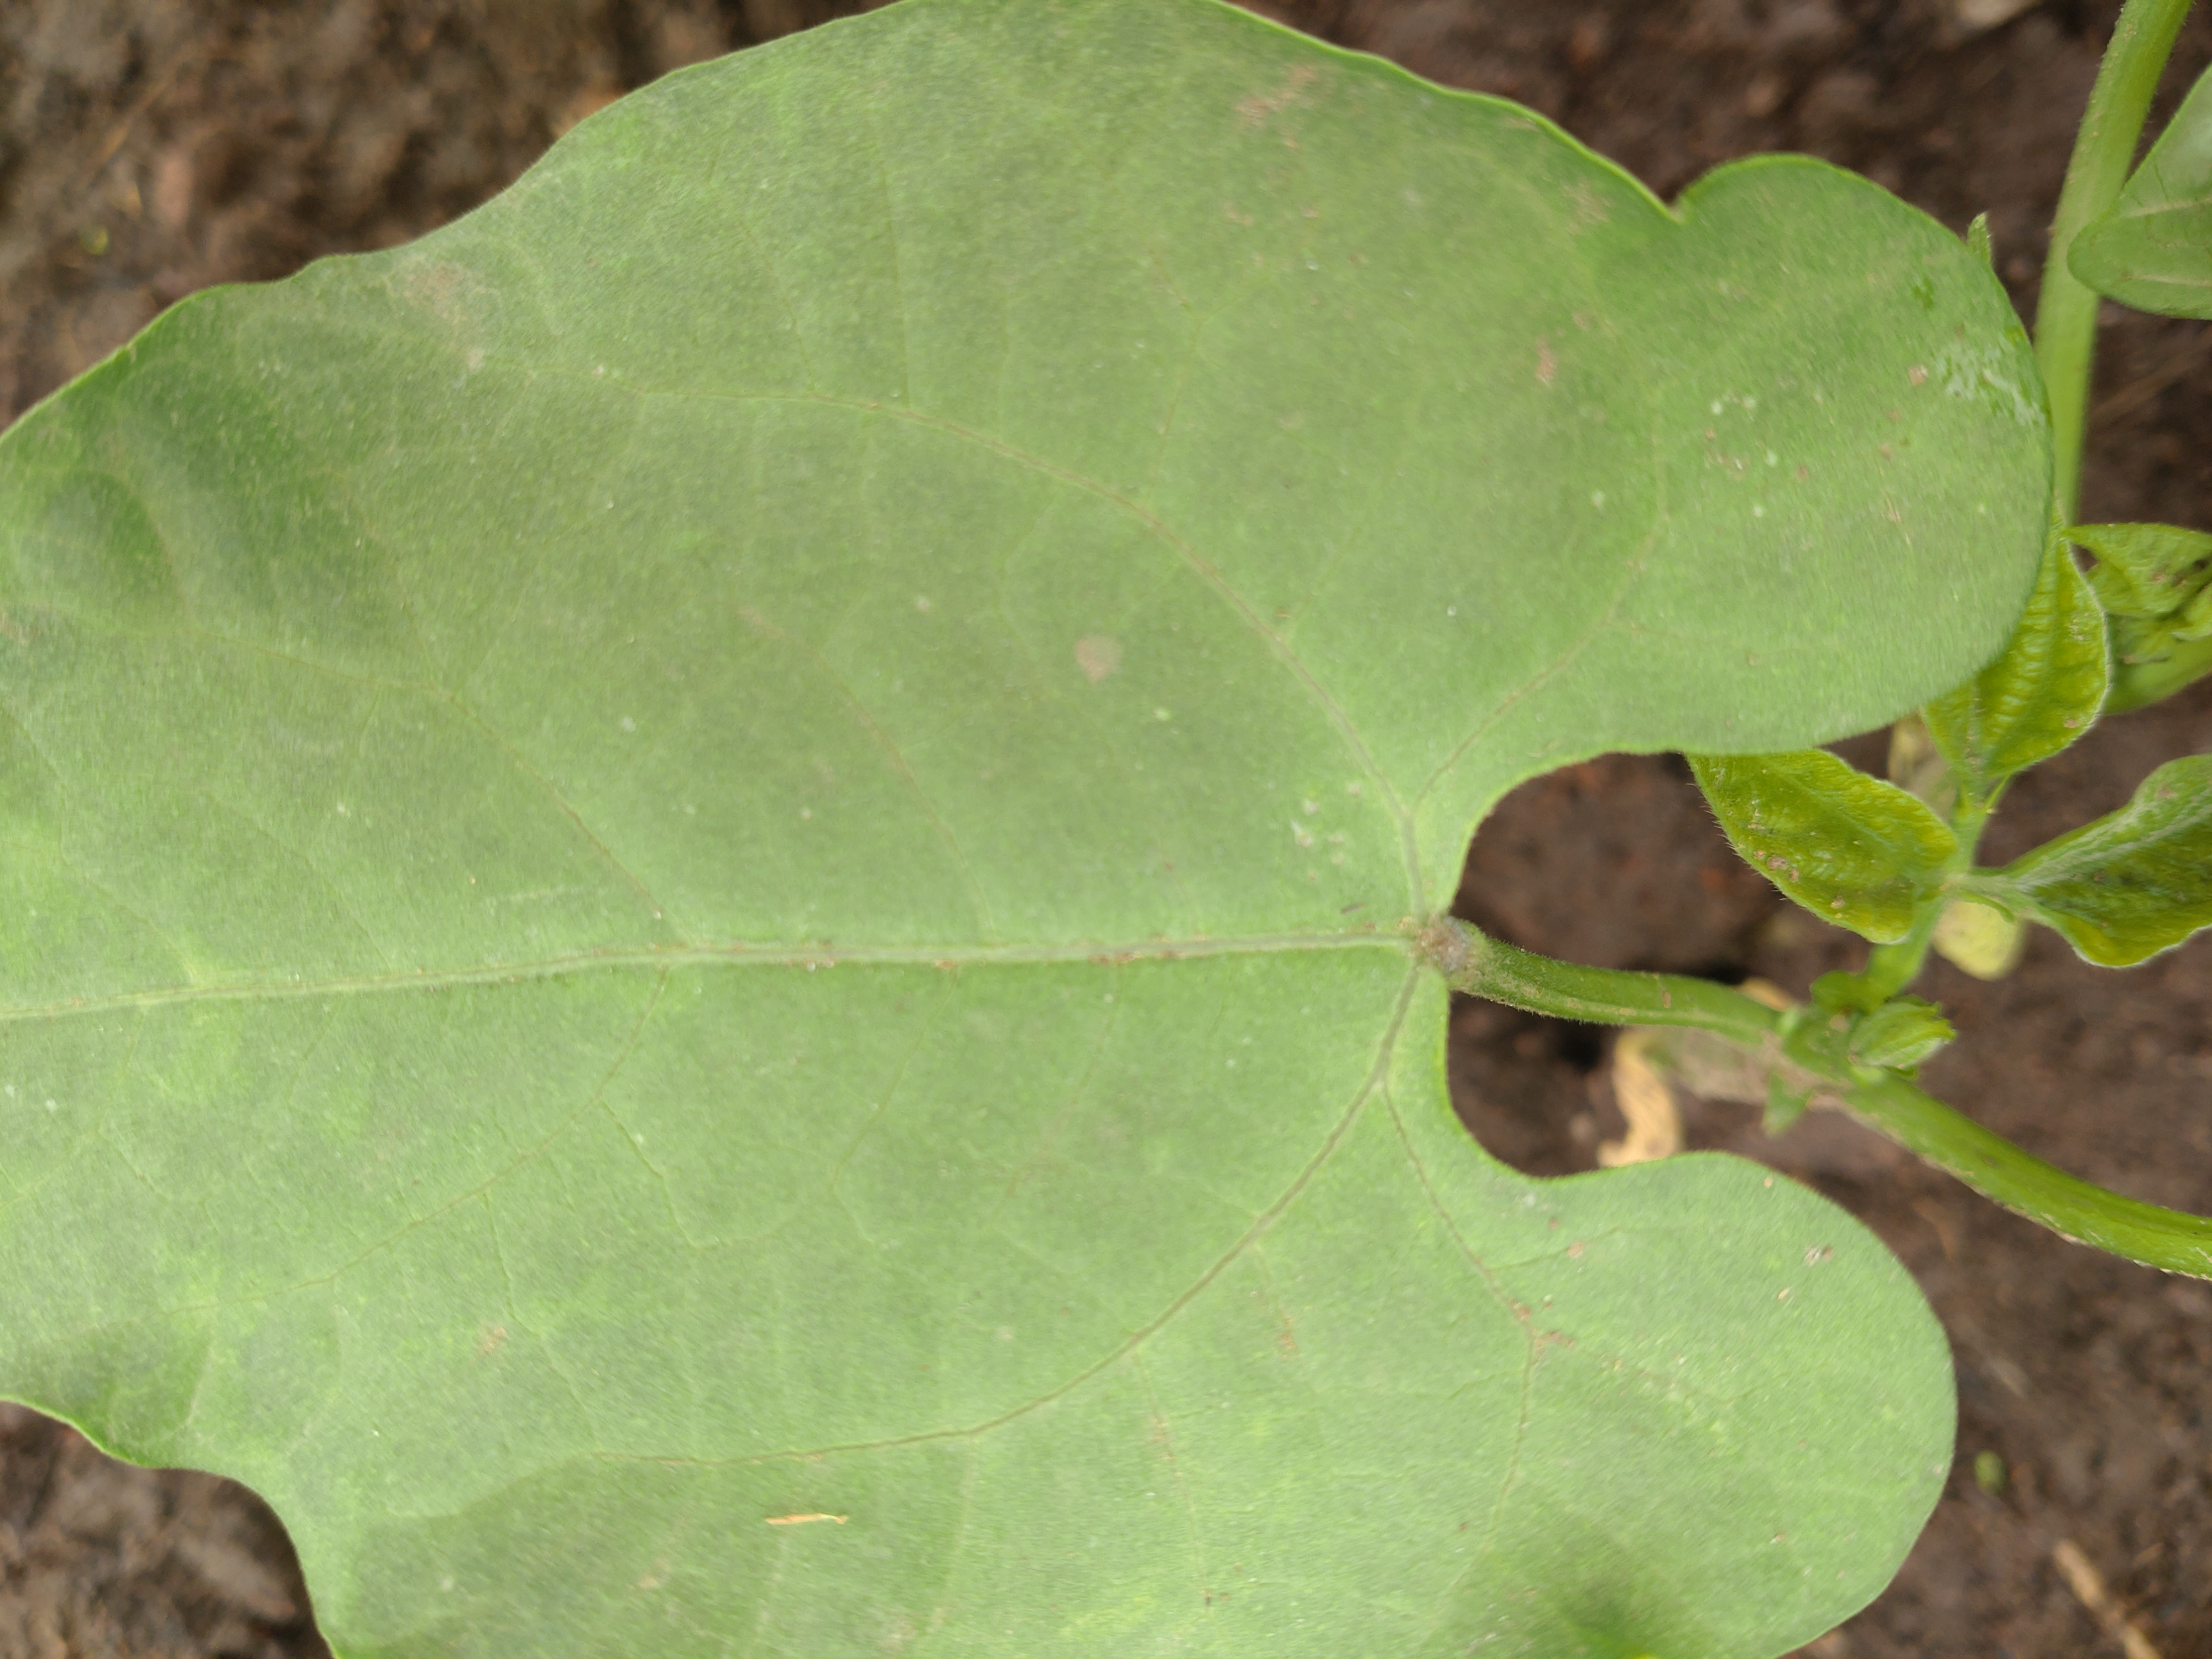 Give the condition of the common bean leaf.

healthy
